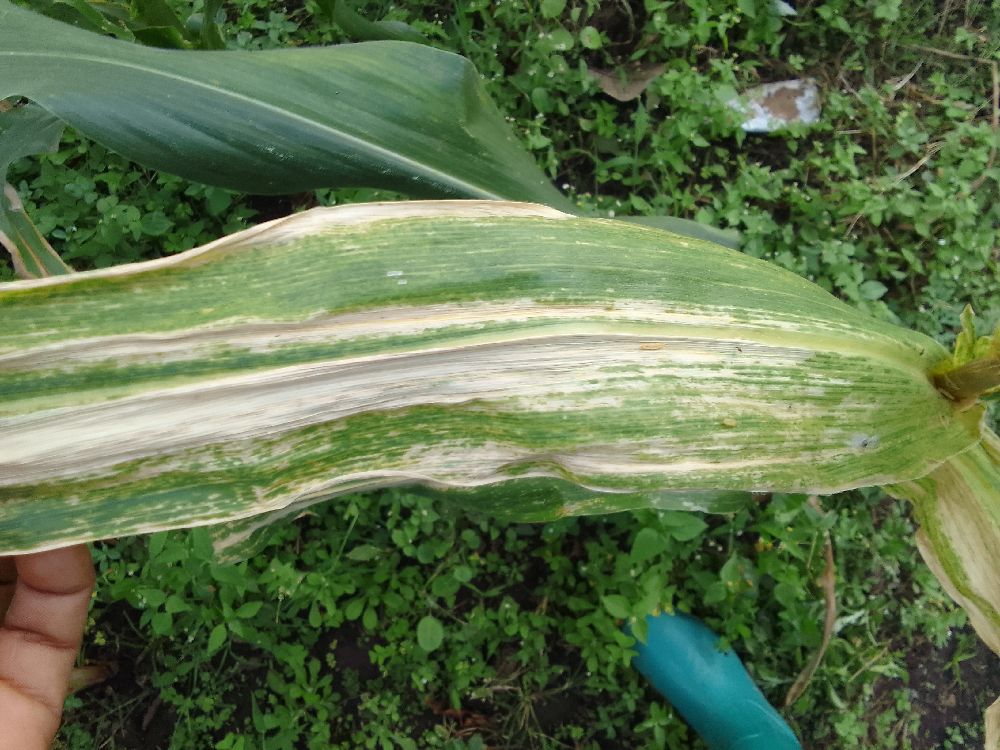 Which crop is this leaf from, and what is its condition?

maize, maize lethal necrosis
